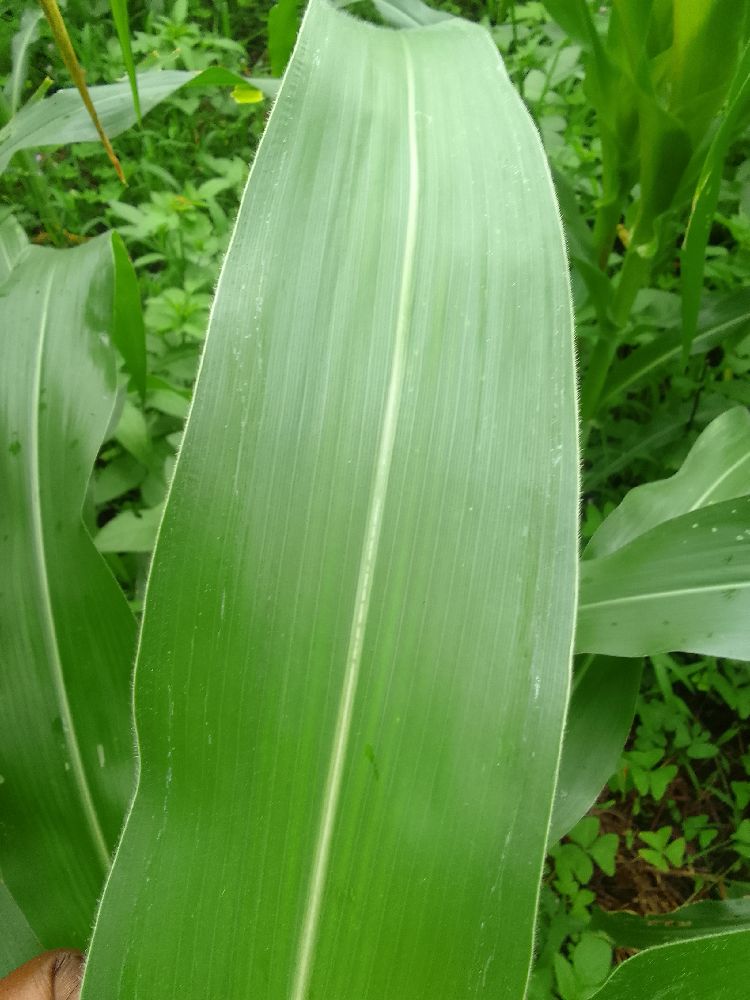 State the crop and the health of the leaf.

maize, healthy
